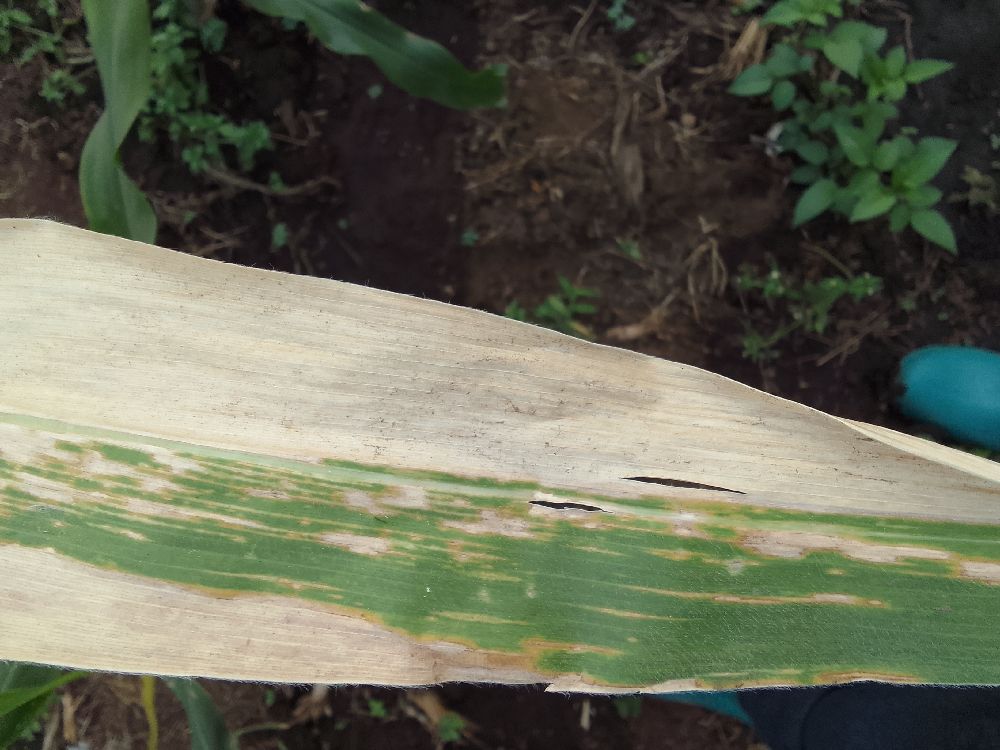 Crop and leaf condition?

maize, maize lethal necrosis
